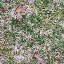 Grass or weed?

grass
